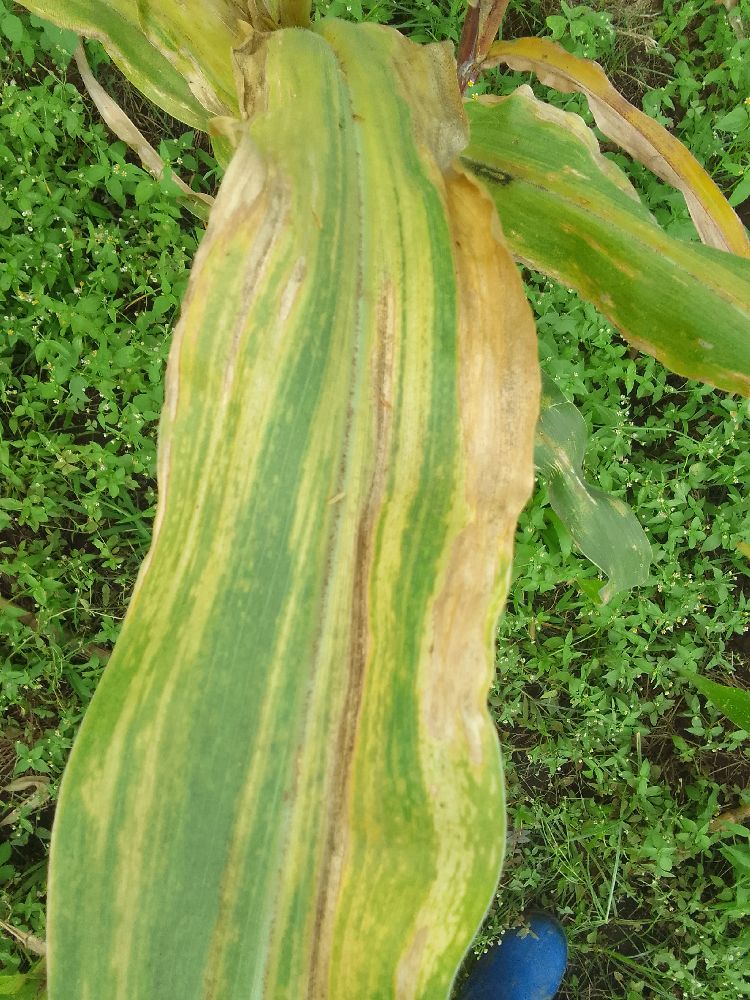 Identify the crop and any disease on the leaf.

maize, maize lethal necrosis
